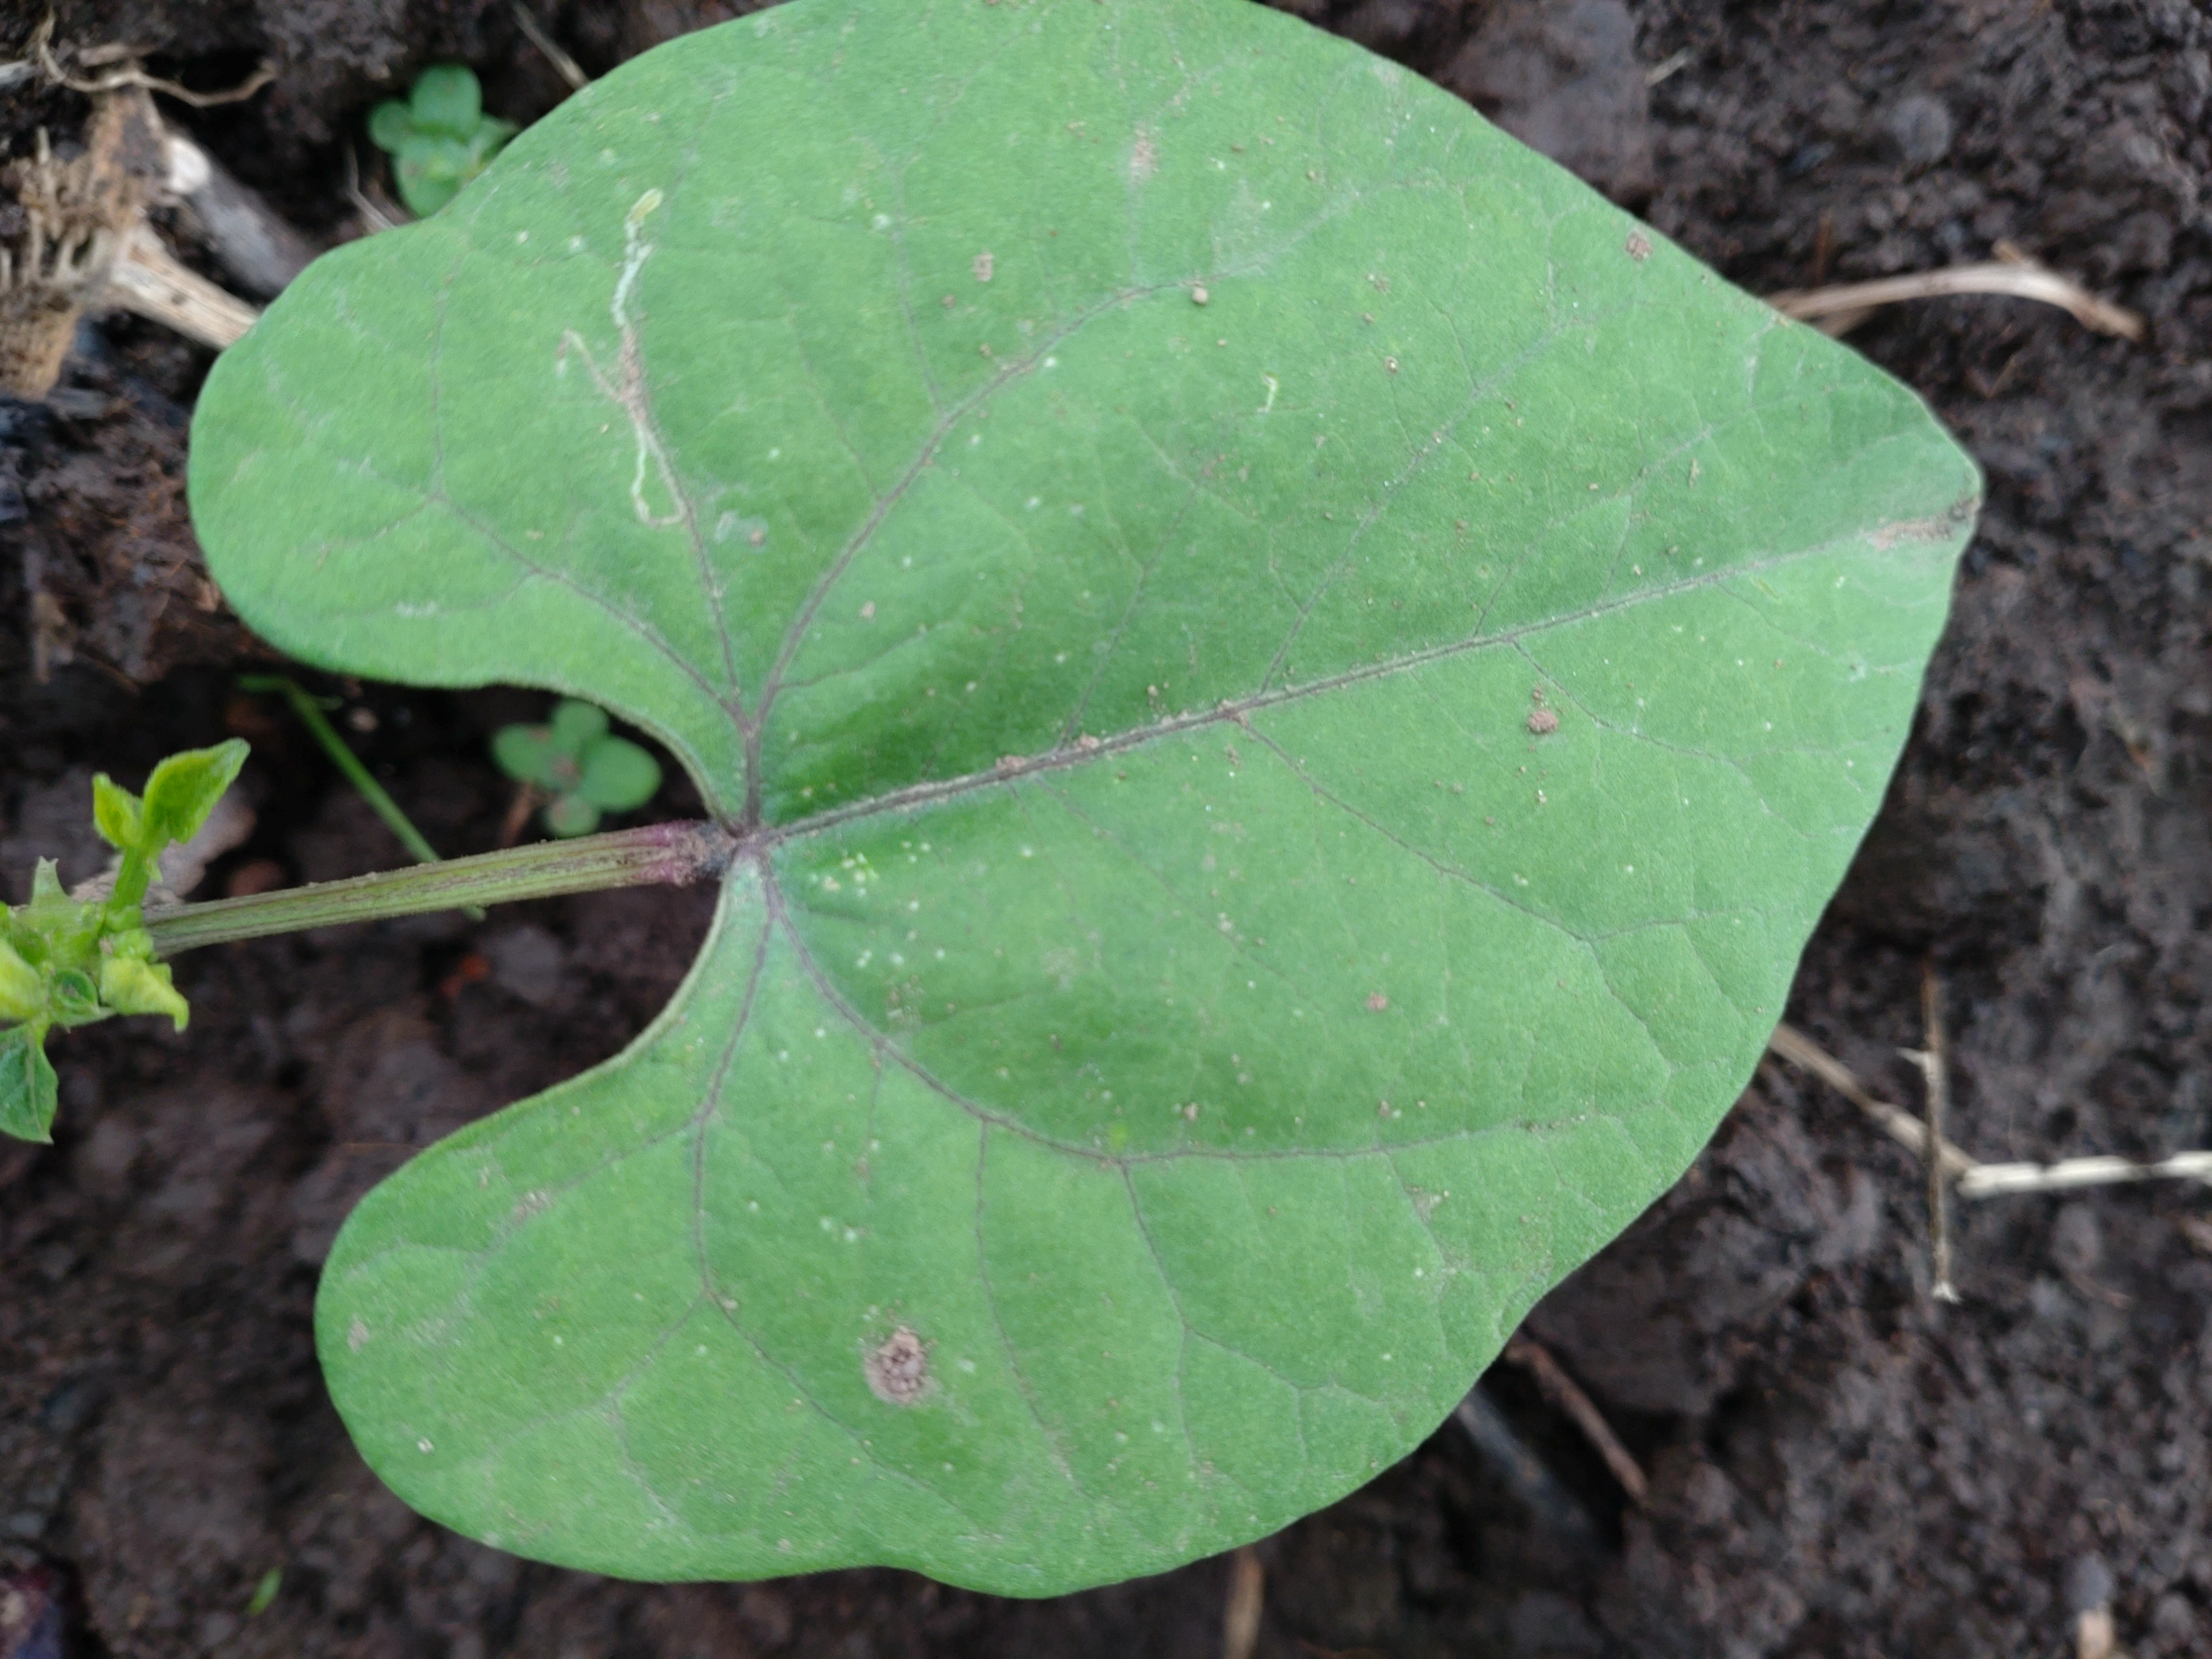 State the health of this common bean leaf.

healthy
